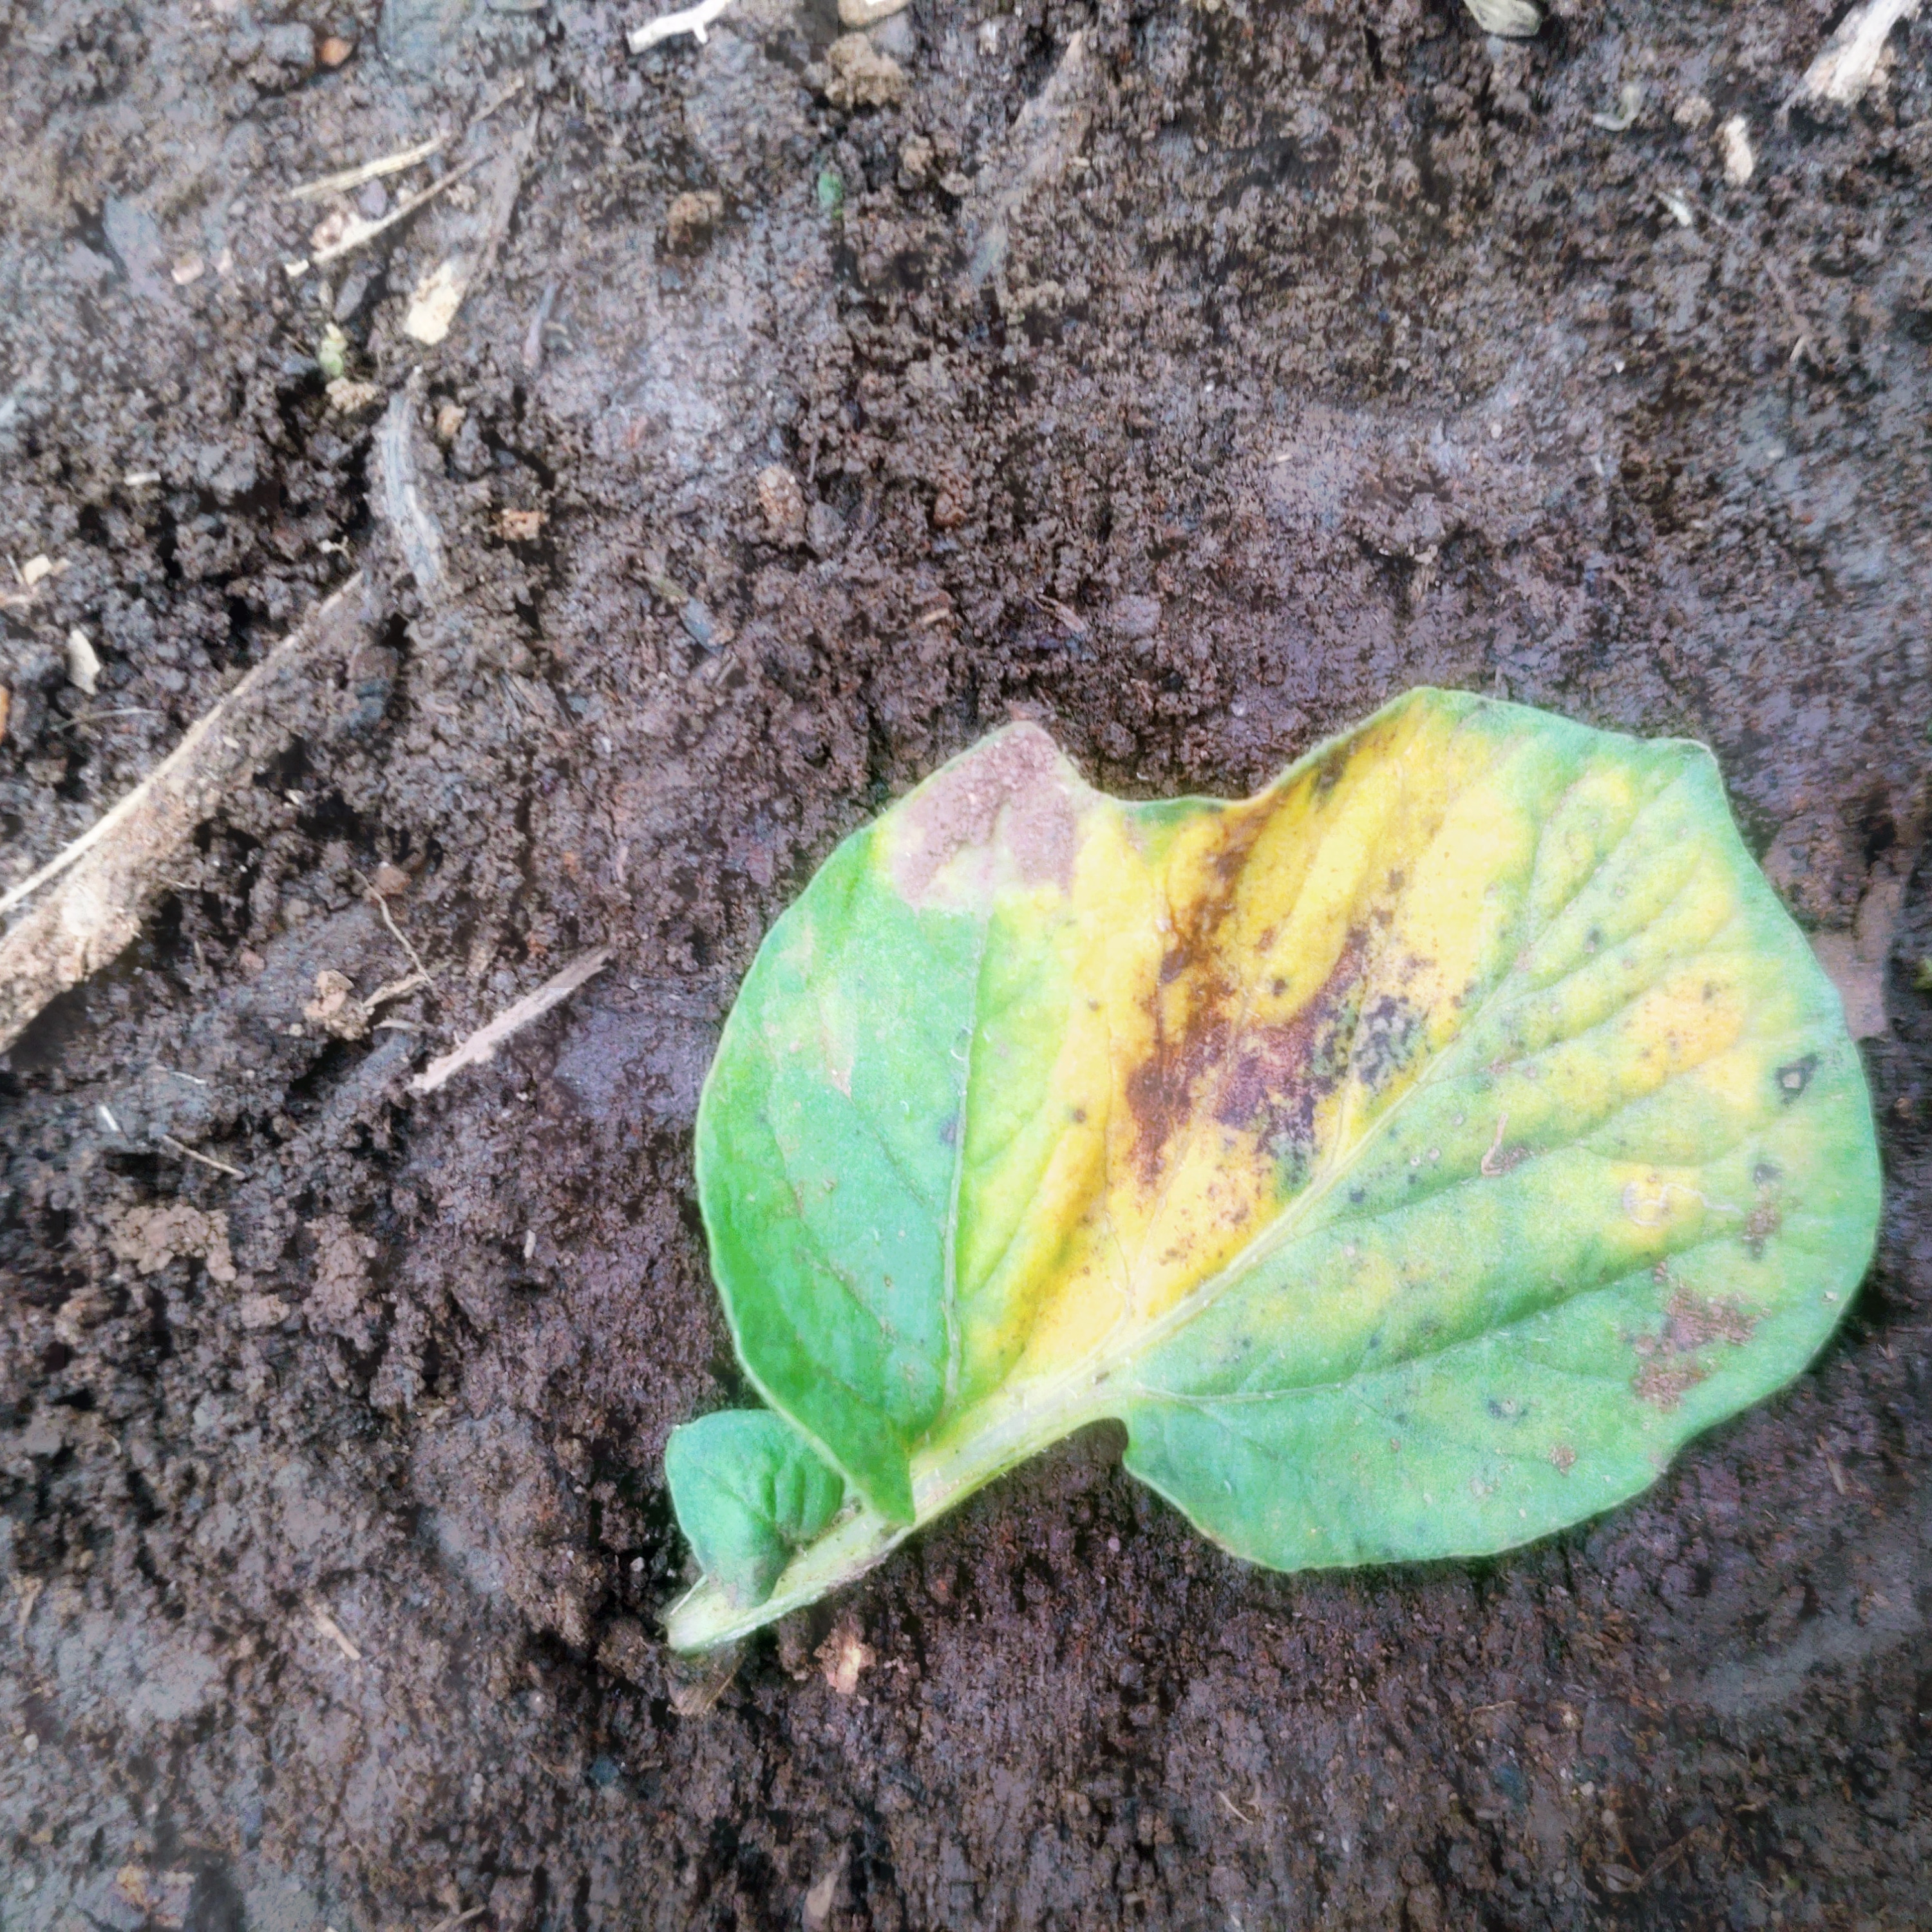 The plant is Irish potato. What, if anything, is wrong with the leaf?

late blight
